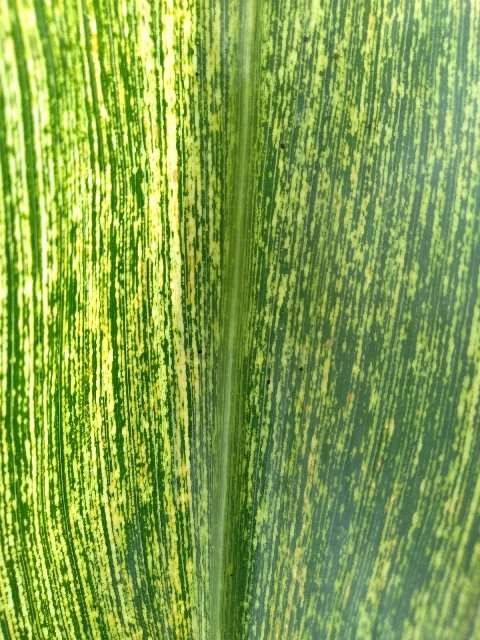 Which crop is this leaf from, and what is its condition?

maize, maize streak virus
